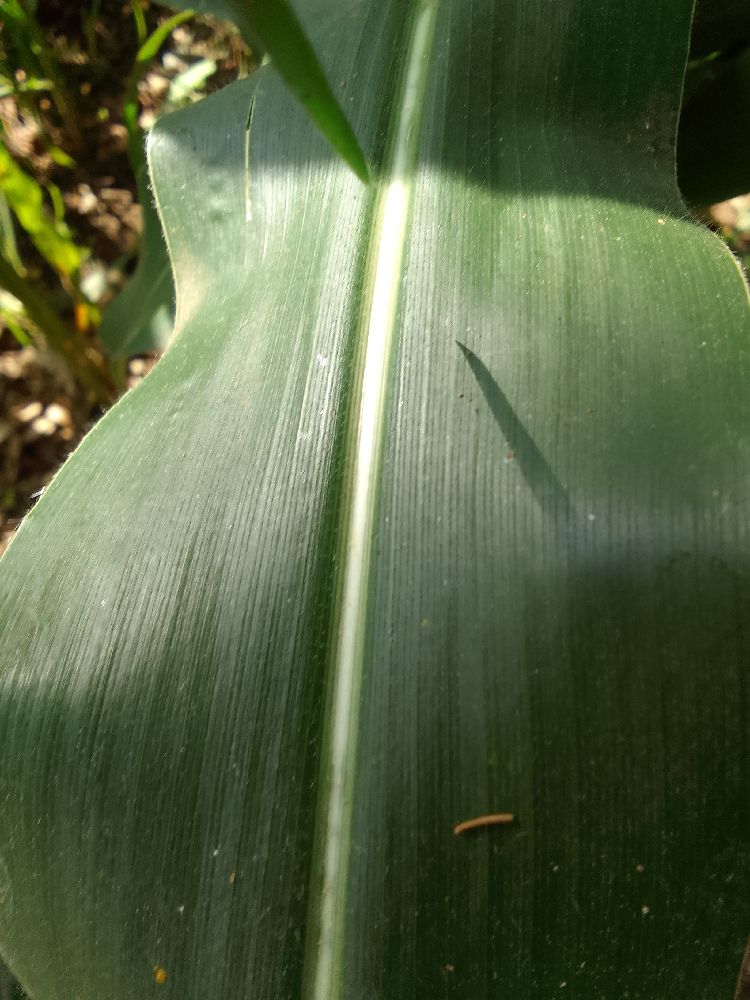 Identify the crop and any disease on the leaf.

maize, healthy
